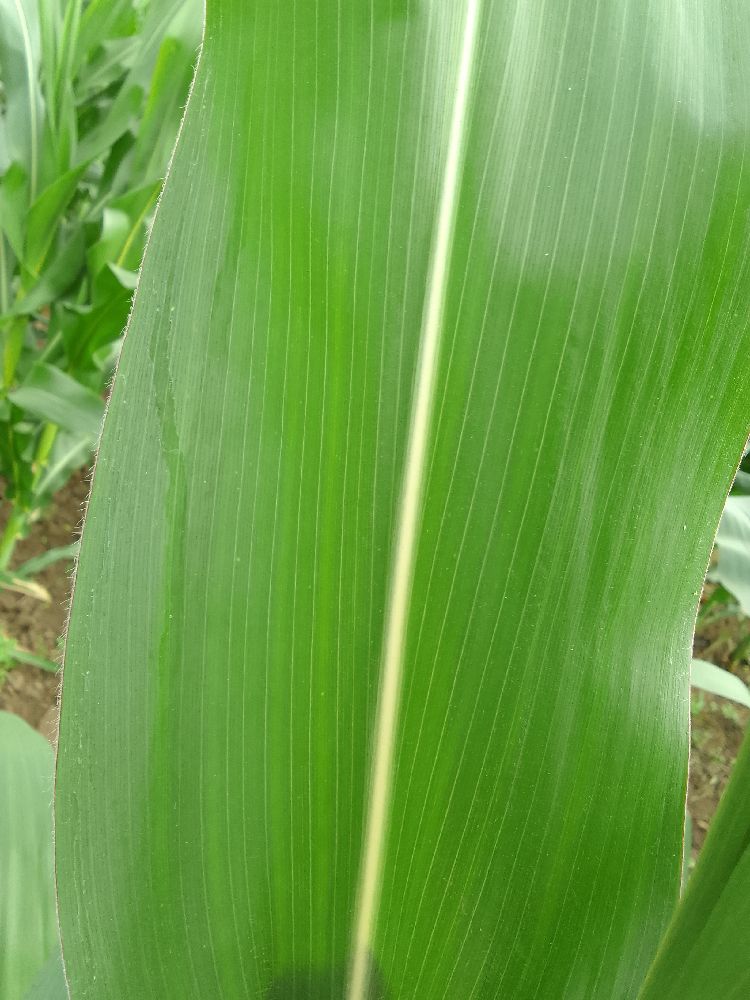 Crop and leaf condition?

maize, healthy
